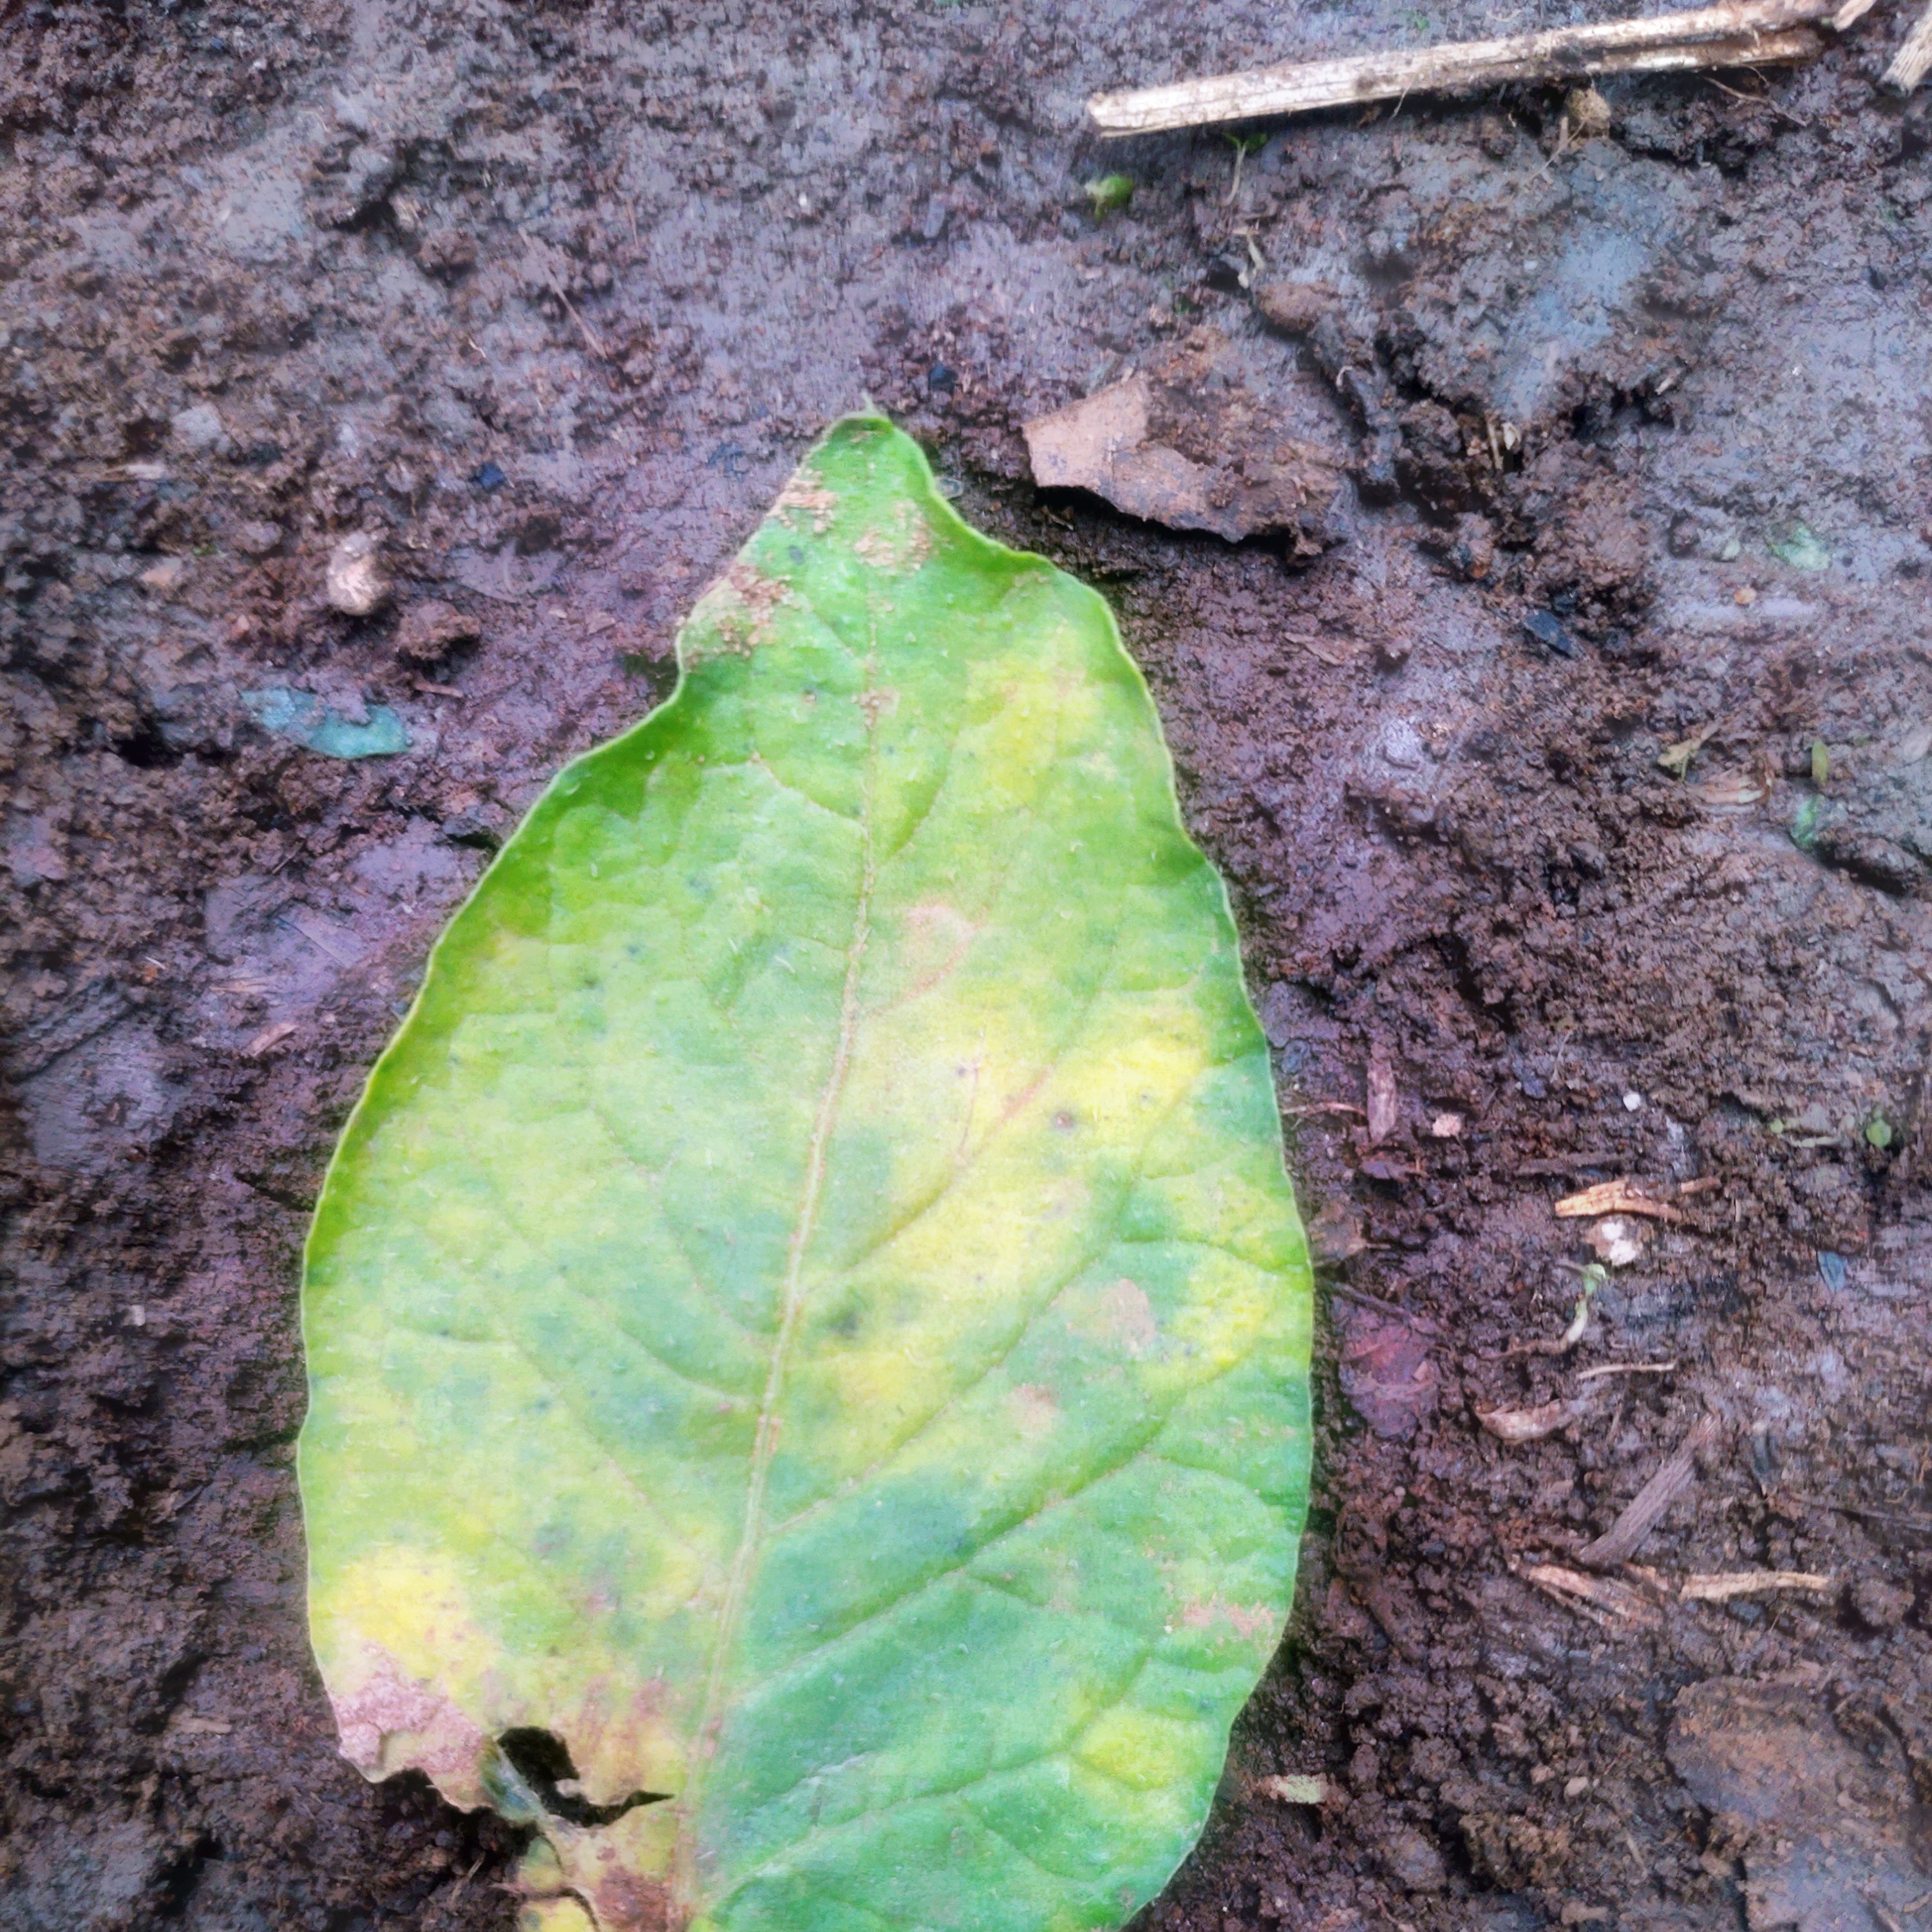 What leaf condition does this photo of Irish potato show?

late blight
